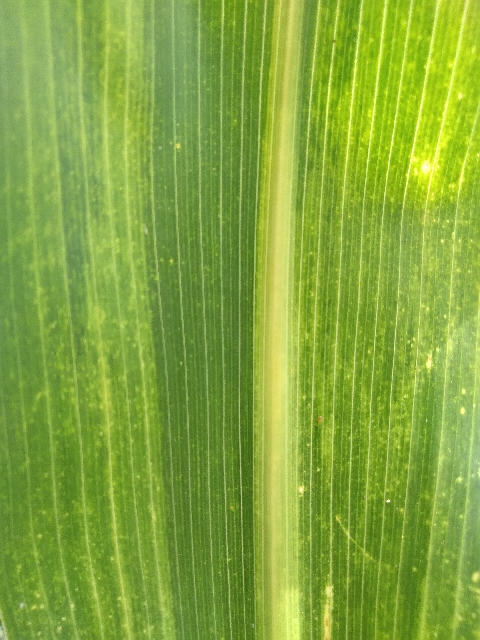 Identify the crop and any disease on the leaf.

maize, maize lethal necrosis
